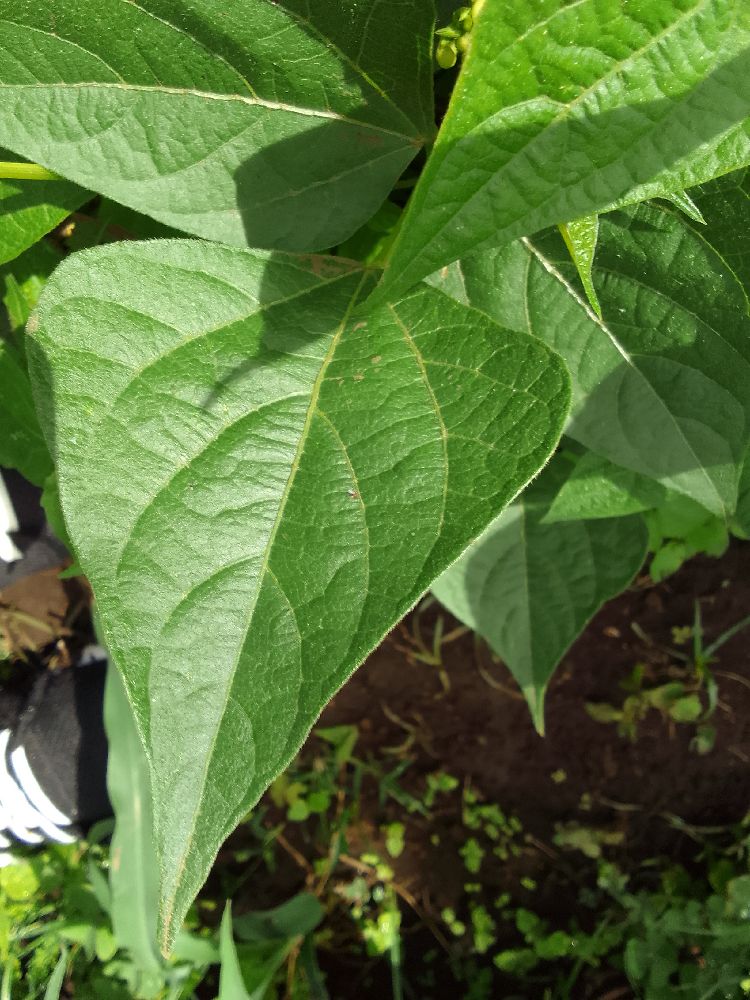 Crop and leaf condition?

common bean, healthy
